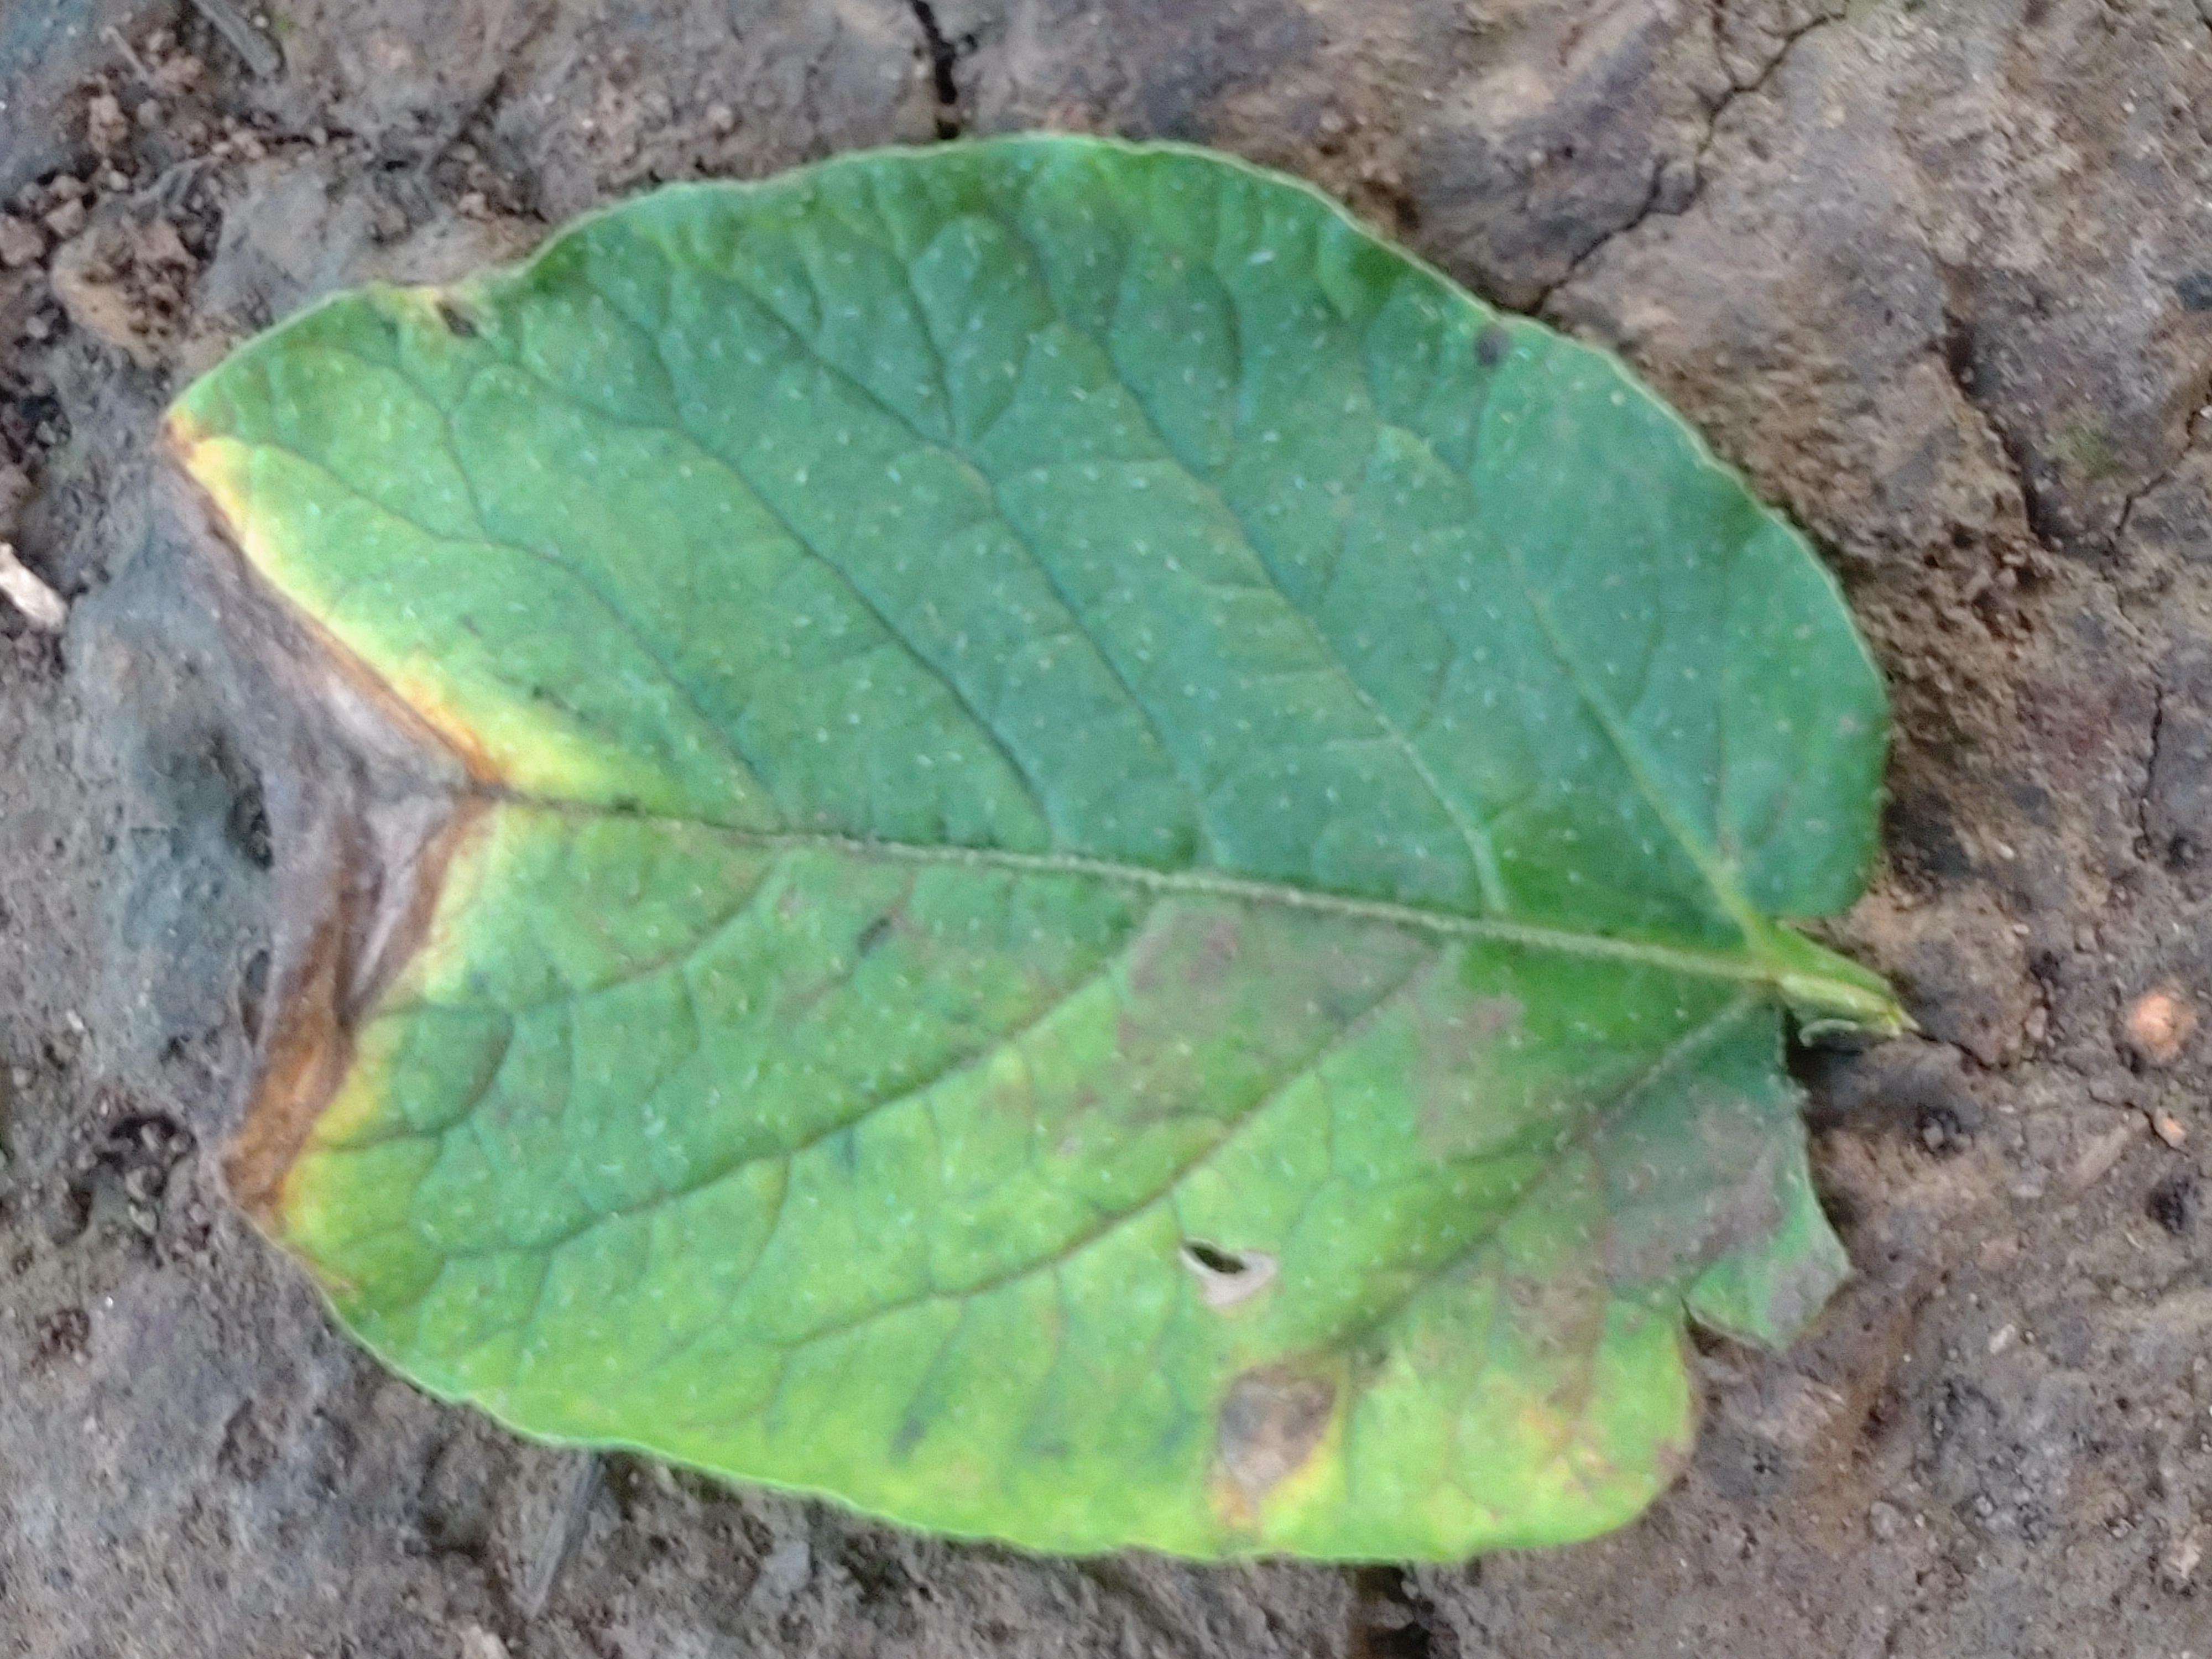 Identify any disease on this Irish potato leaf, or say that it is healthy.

early blight
